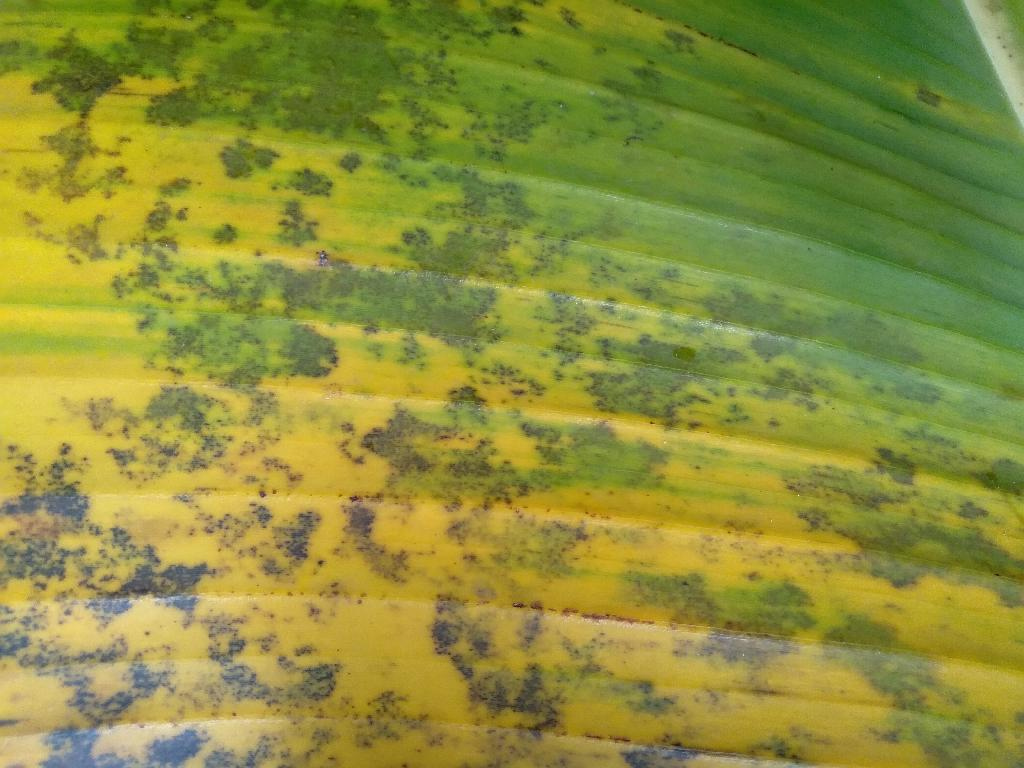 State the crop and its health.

banana, black sigatoka
